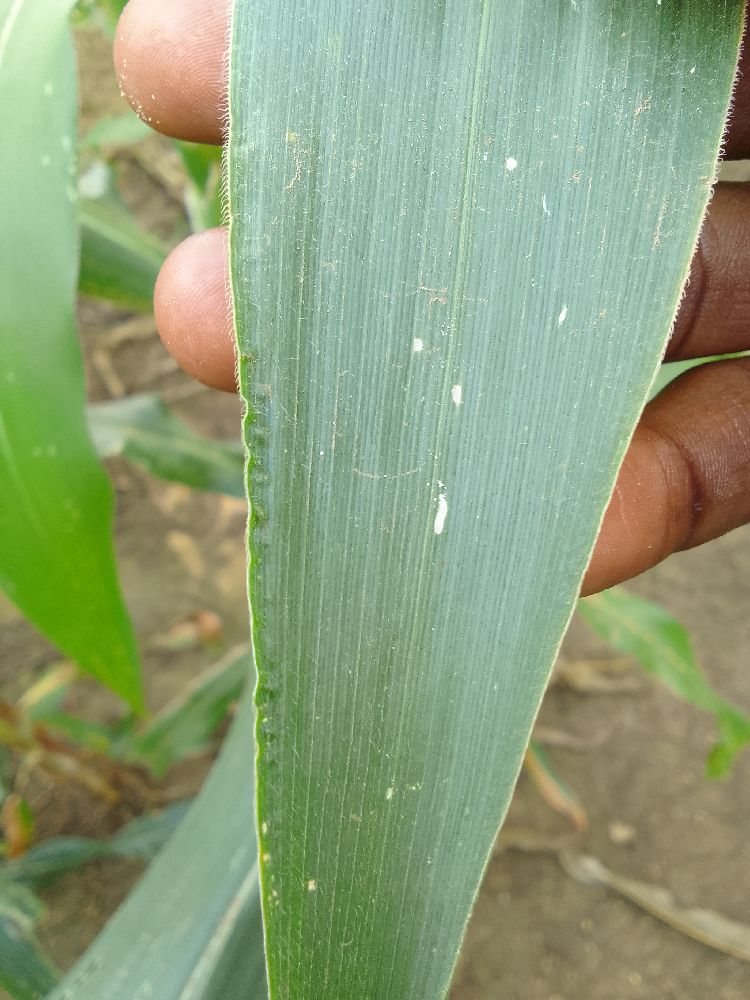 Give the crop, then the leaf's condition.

maize, healthy
